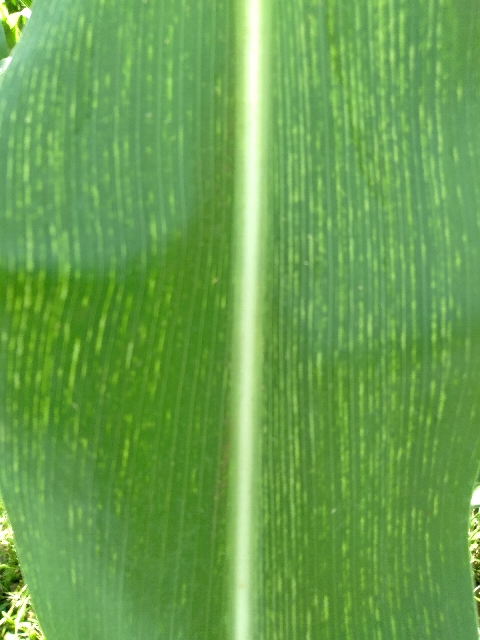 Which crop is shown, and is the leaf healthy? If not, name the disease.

maize, maize streak virus
